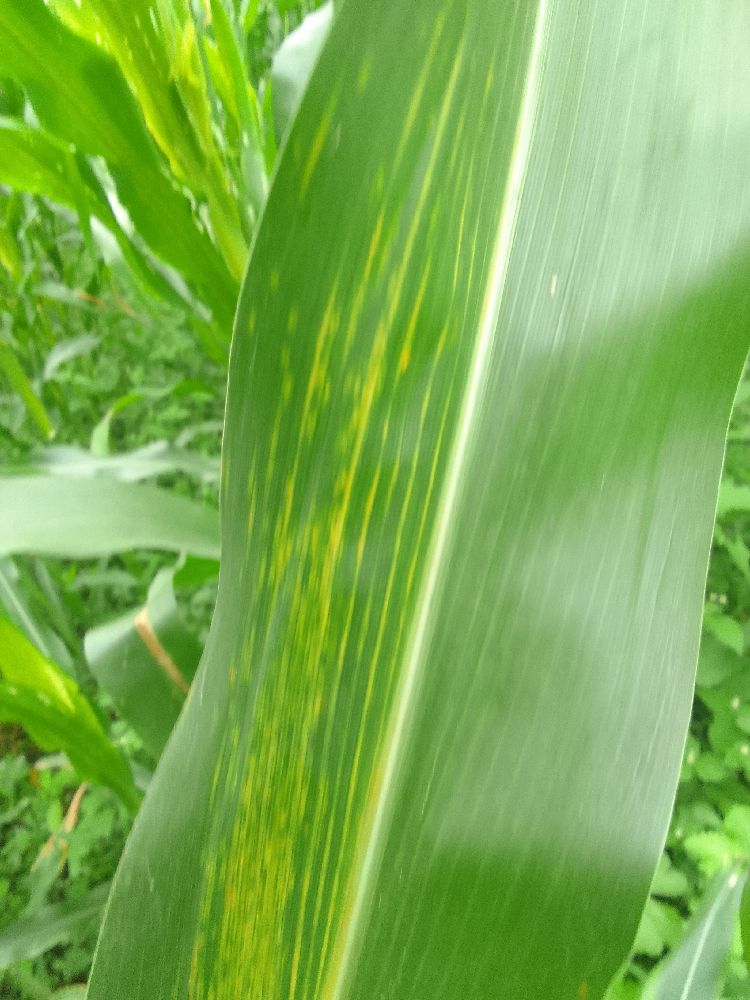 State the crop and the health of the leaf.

maize, maize lethal necrosis
